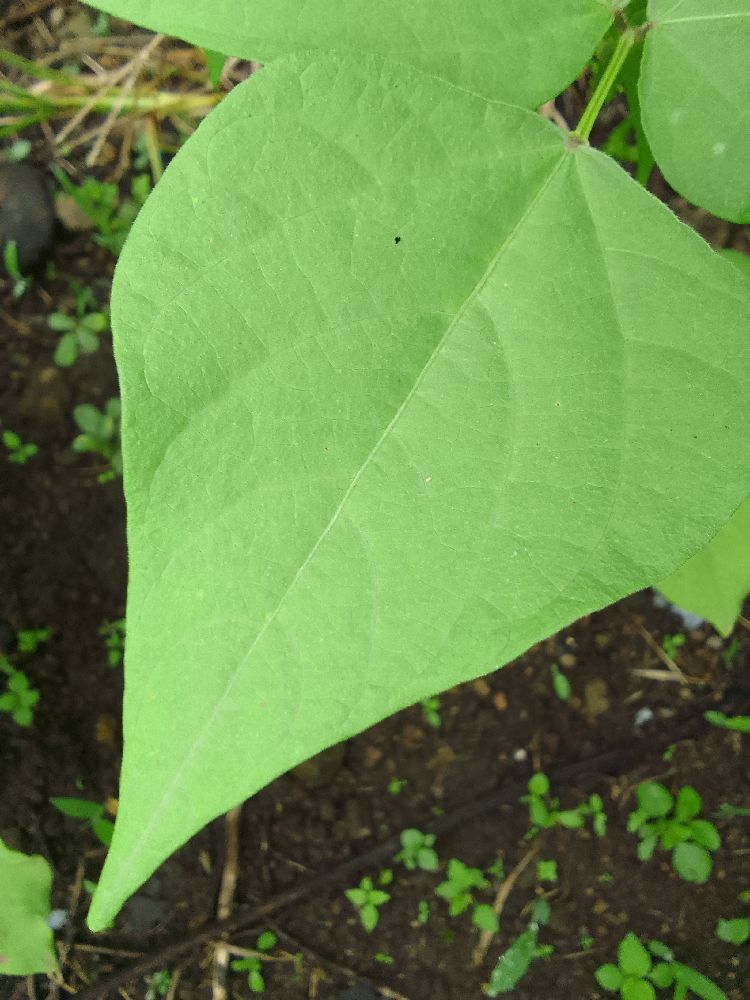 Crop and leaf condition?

common bean, healthy
